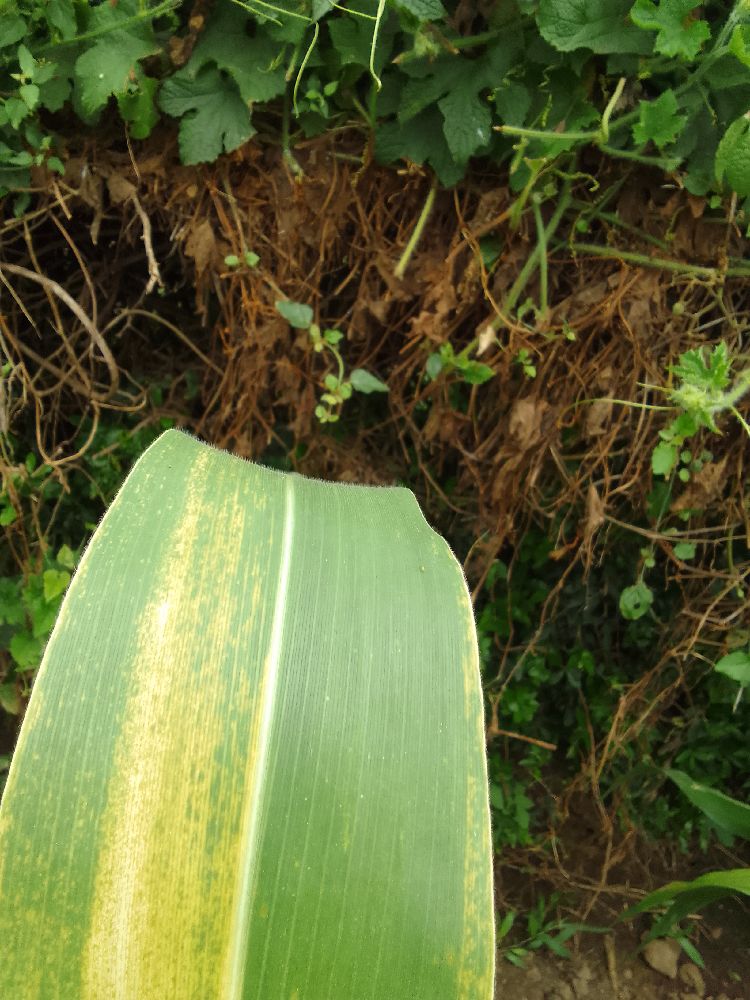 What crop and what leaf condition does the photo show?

maize, maize lethal necrosis
